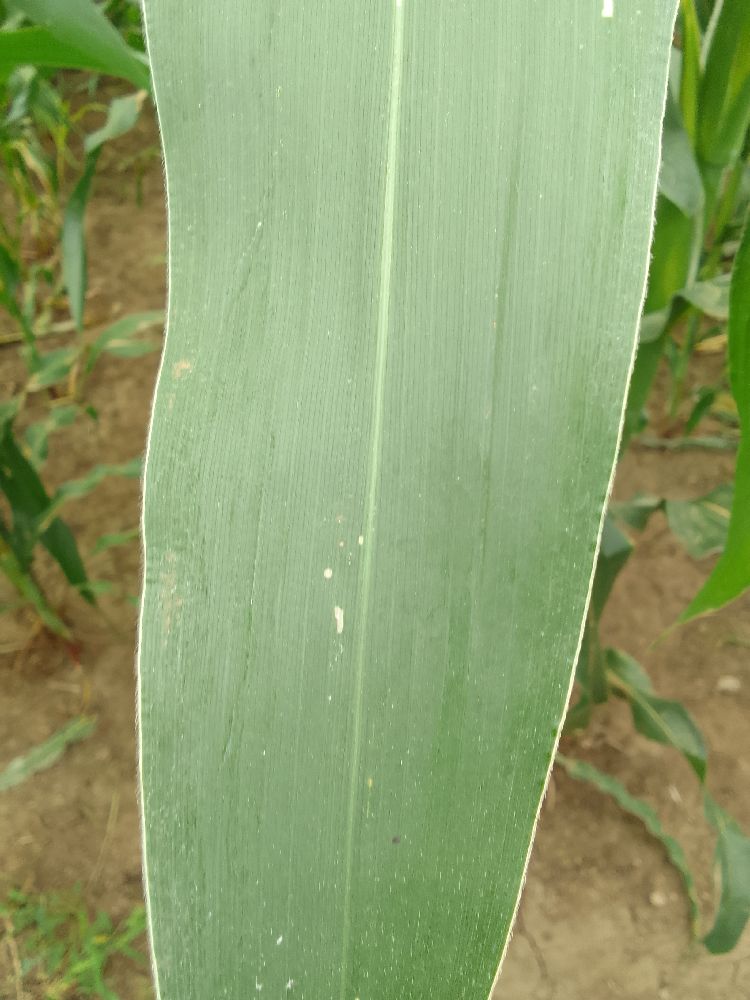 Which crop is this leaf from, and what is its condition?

maize, healthy
